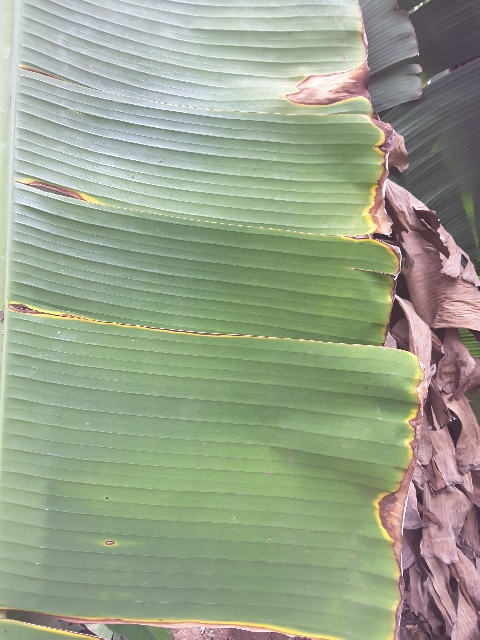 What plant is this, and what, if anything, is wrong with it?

banana, fusarium wilt race 1
